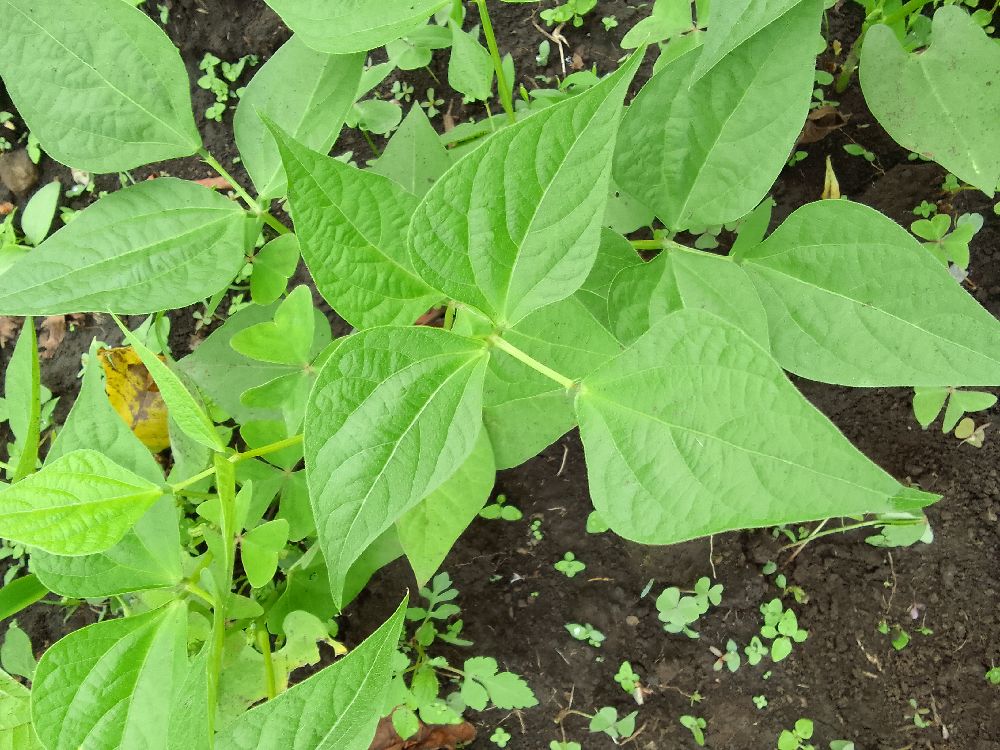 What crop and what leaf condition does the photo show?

common bean, healthy
